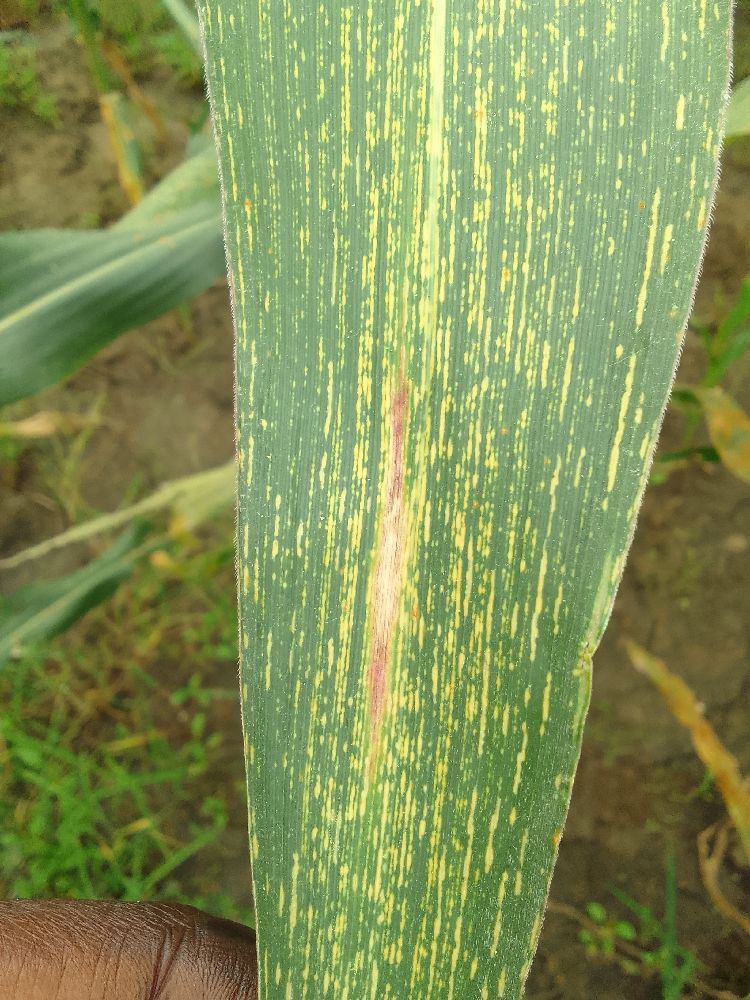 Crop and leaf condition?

maize, maize streak virus
